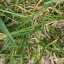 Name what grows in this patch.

grass
